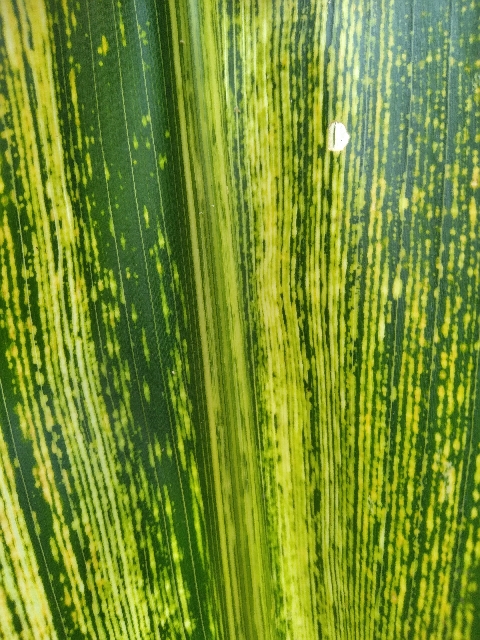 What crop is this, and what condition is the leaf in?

maize, maize streak virus
